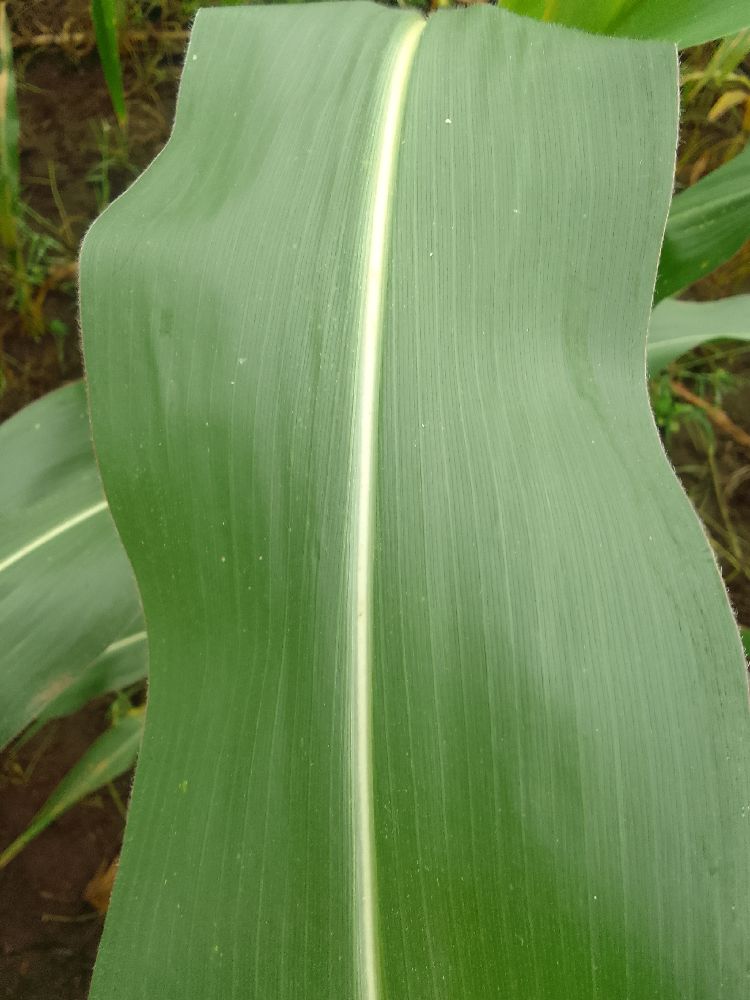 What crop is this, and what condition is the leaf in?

maize, healthy
